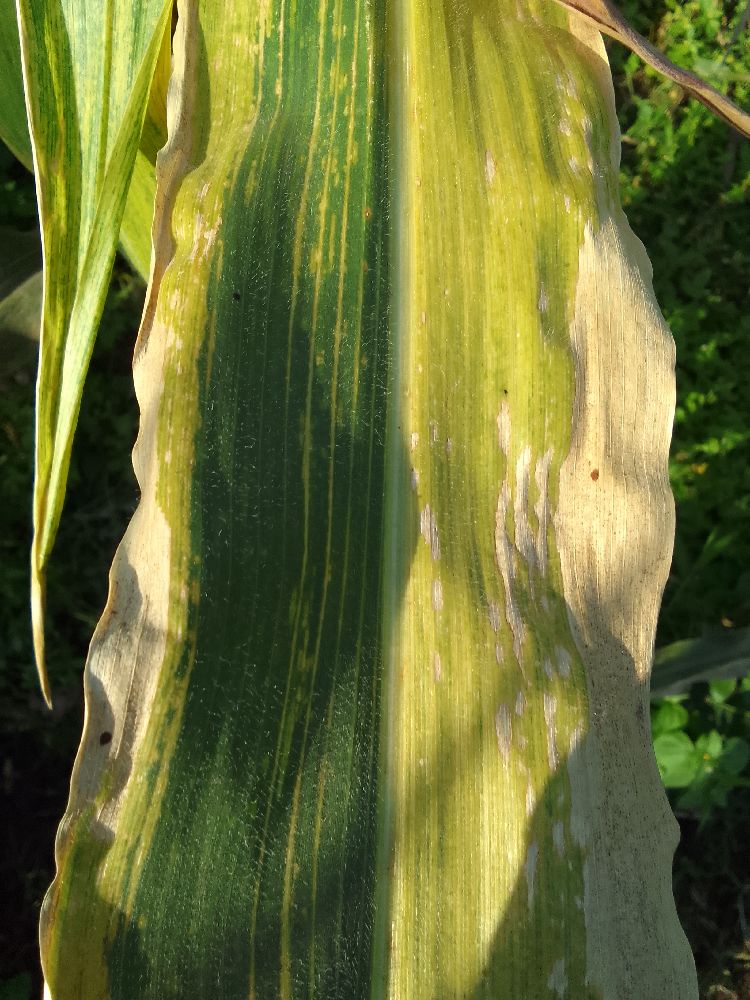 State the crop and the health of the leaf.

maize, maize lethal necrosis
